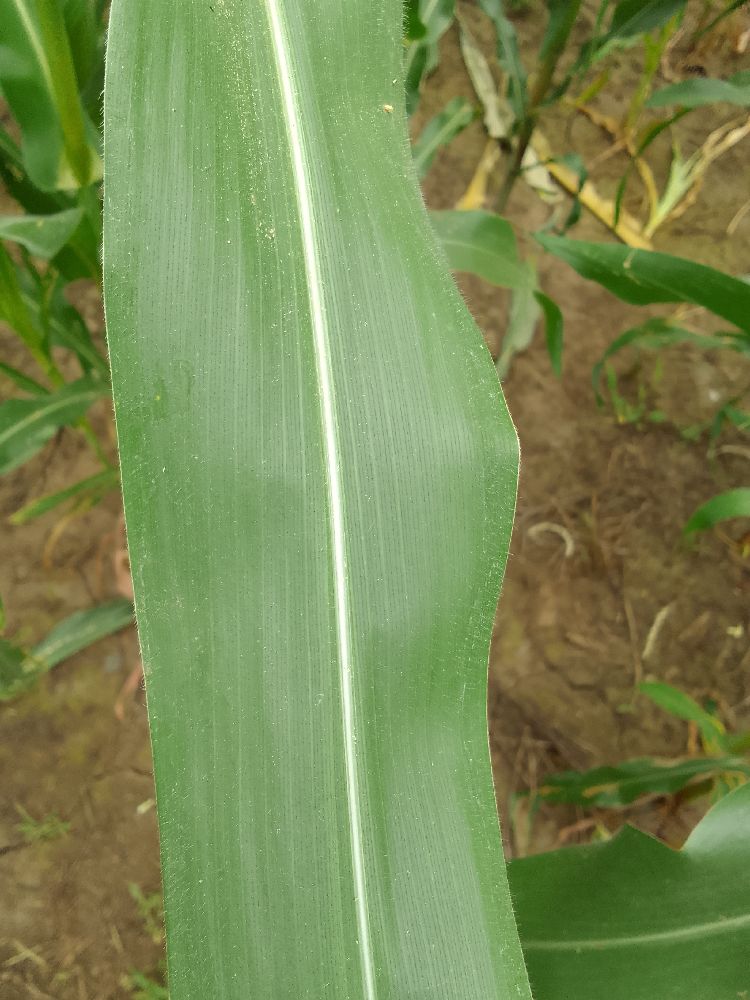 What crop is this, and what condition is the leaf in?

maize, healthy
